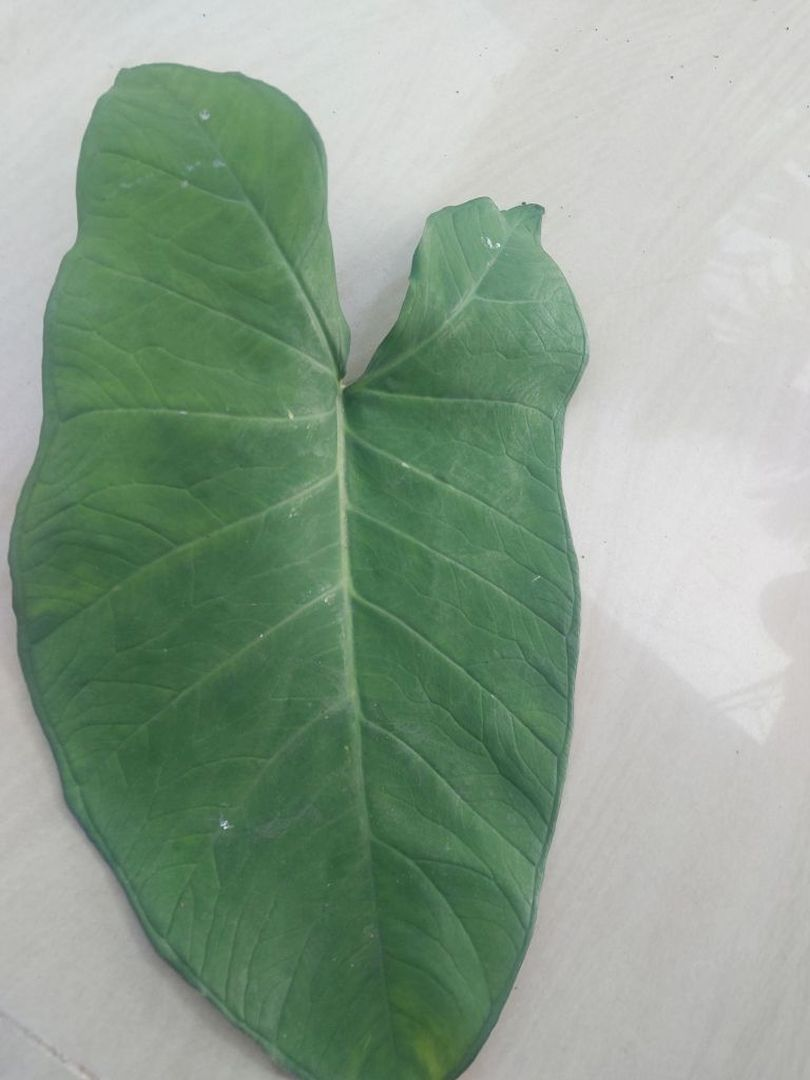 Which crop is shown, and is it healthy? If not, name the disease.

taro, healthy
